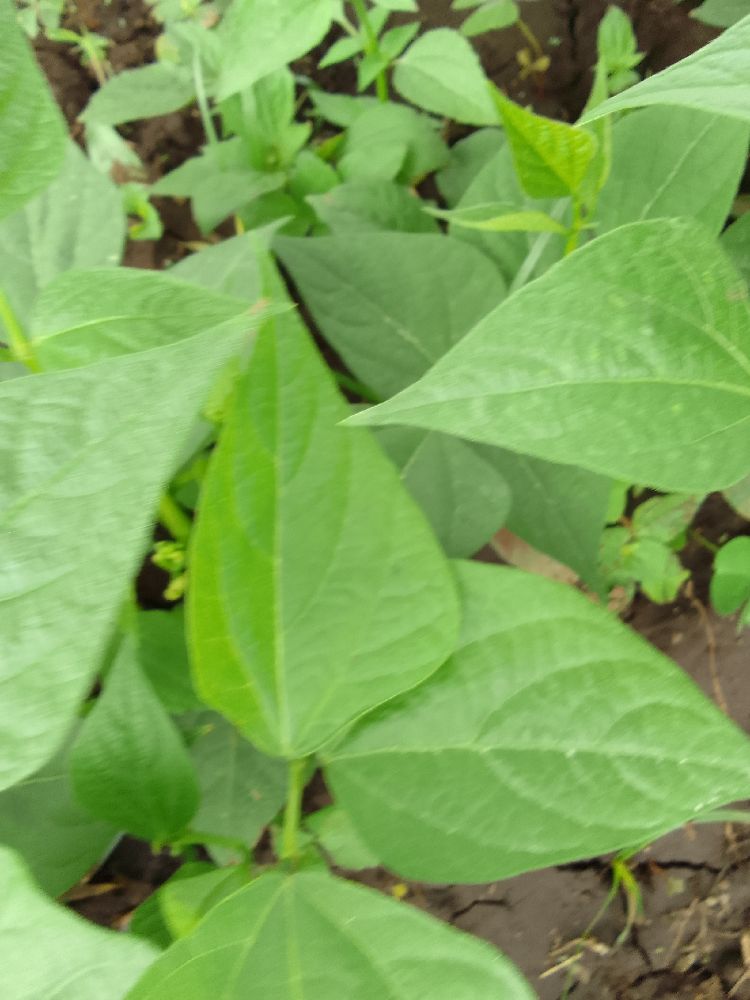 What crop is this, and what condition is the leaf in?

common bean, healthy
